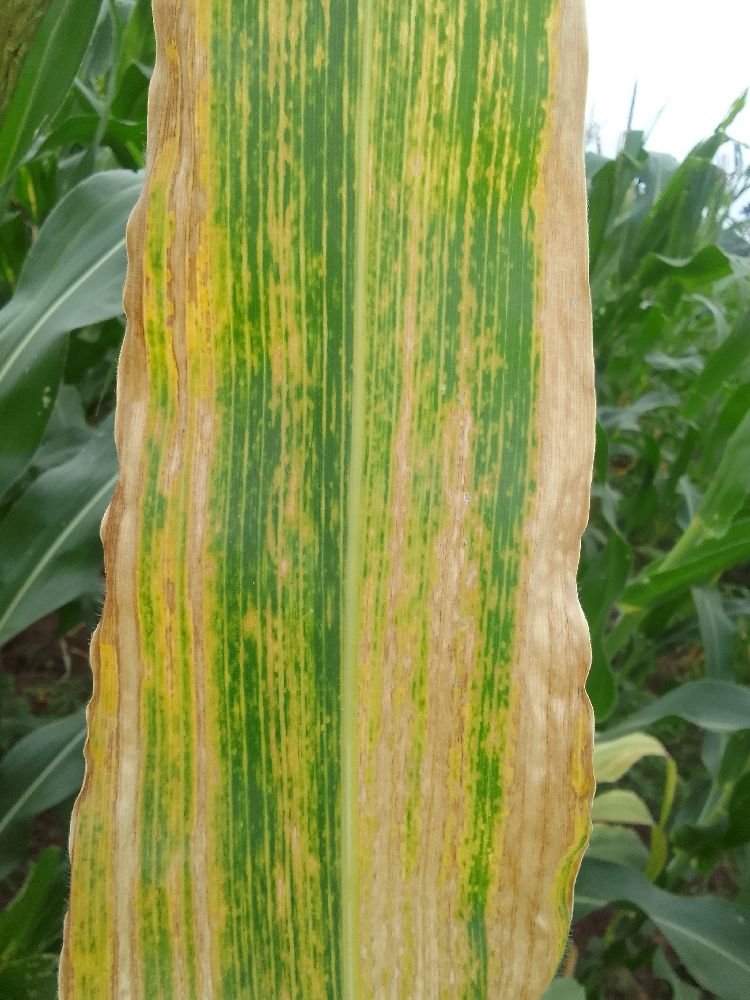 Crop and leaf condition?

maize, maize lethal necrosis
